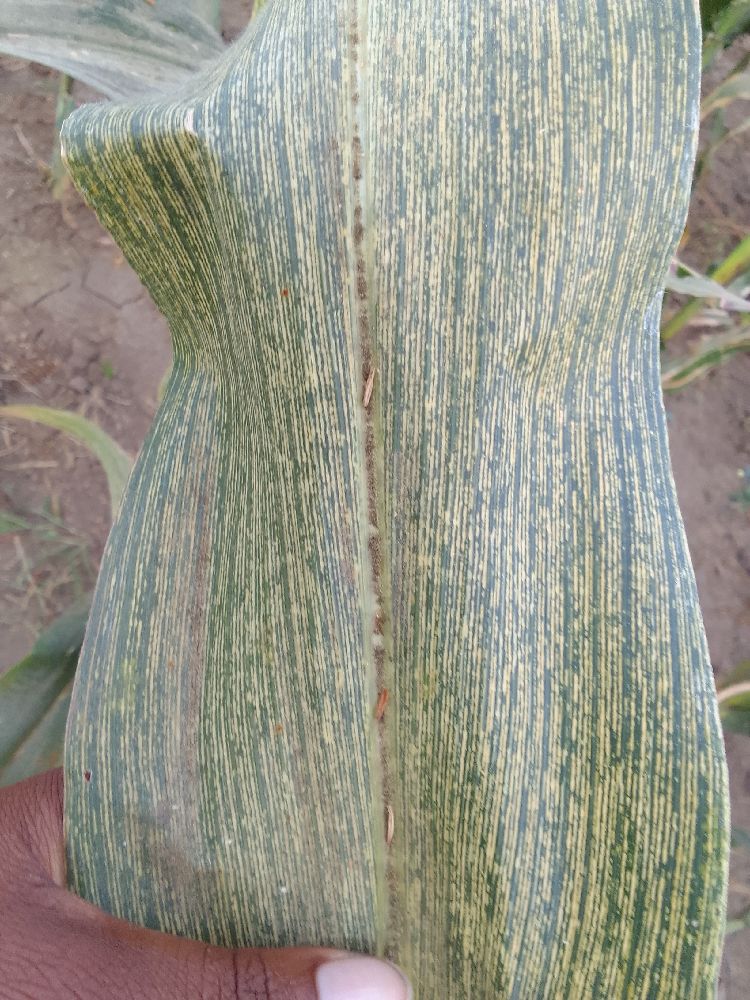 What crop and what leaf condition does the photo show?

maize, maize streak virus
